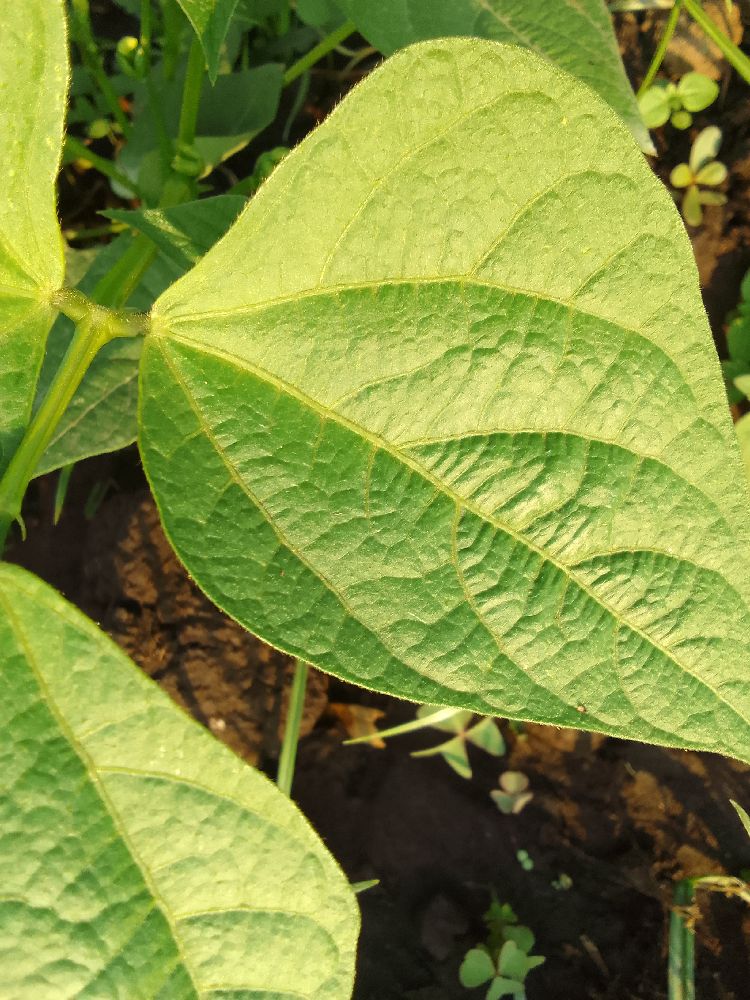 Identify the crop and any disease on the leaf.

common bean, healthy
